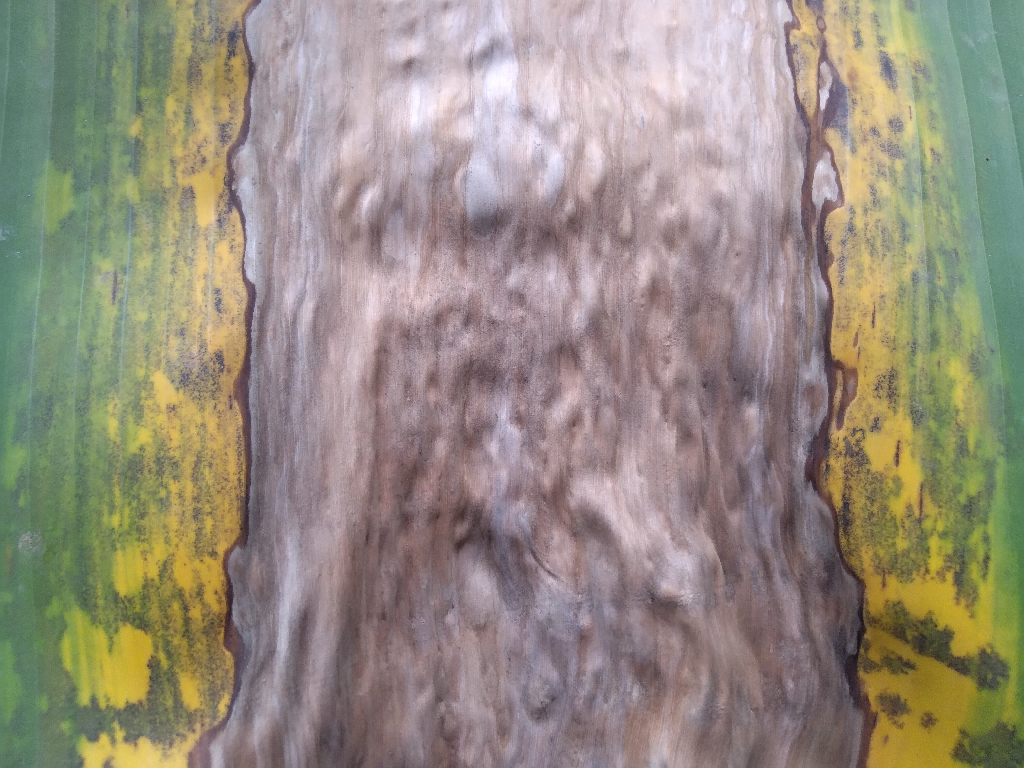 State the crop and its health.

banana, black sigatoka
